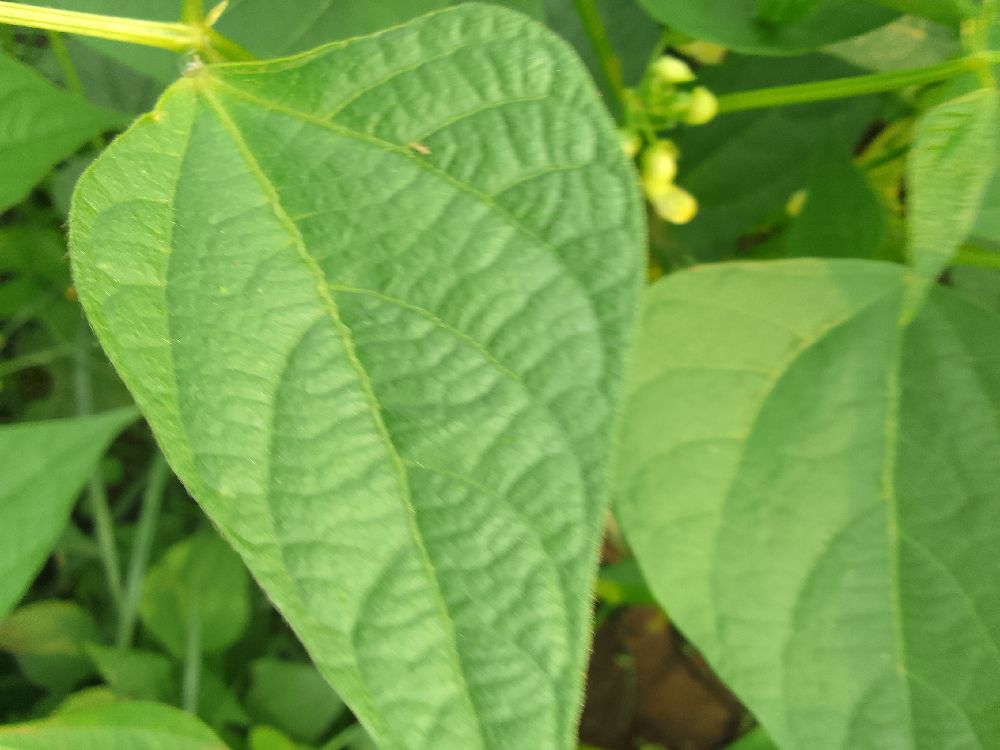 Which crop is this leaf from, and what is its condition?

common bean, healthy
